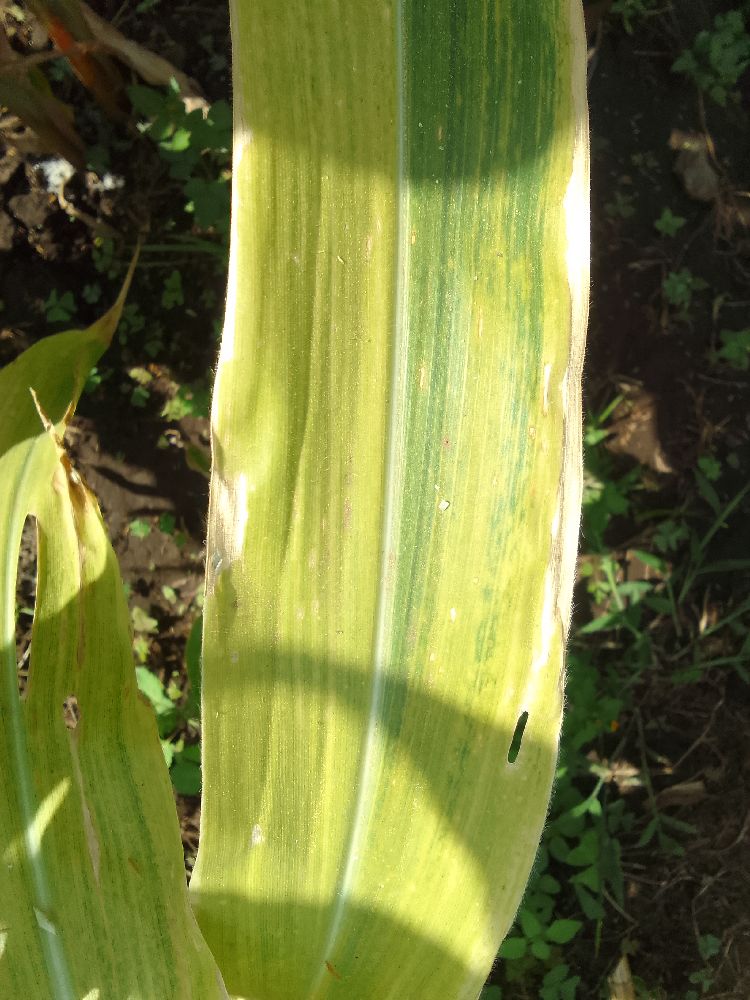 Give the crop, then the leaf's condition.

maize, maize lethal necrosis
